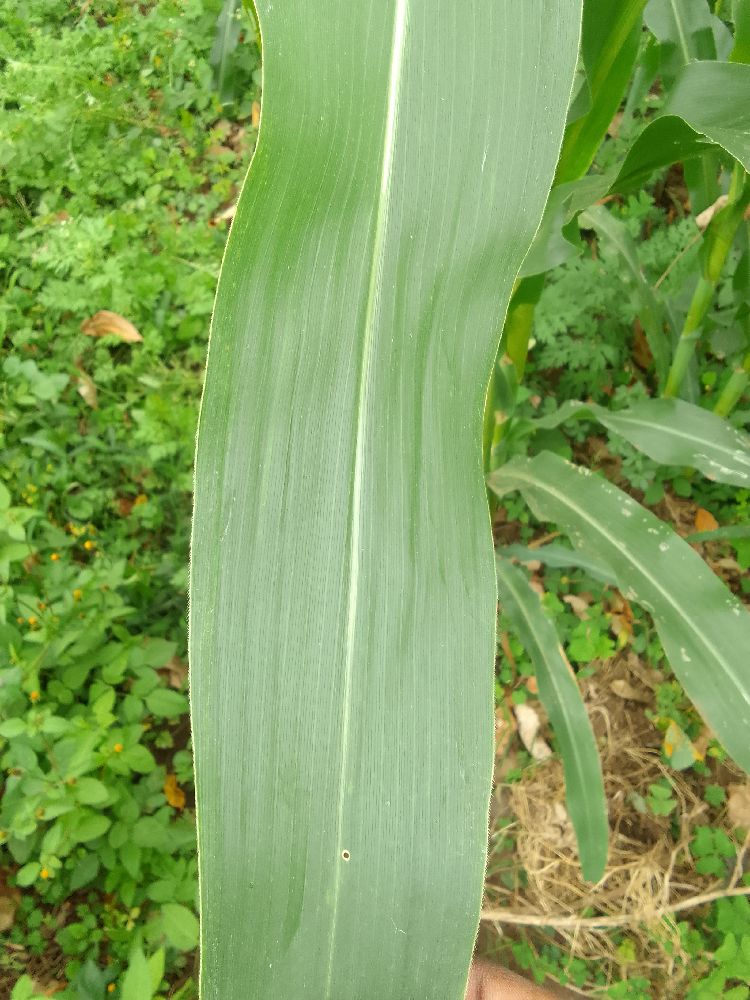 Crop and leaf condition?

maize, healthy
